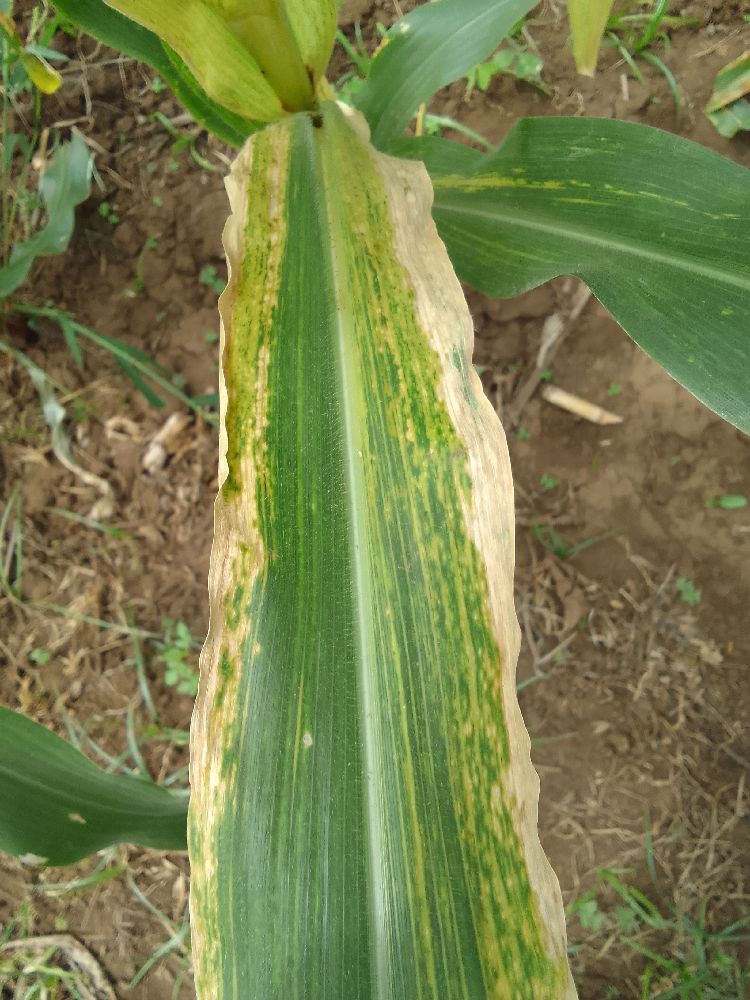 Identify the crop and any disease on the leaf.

maize, maize lethal necrosis
